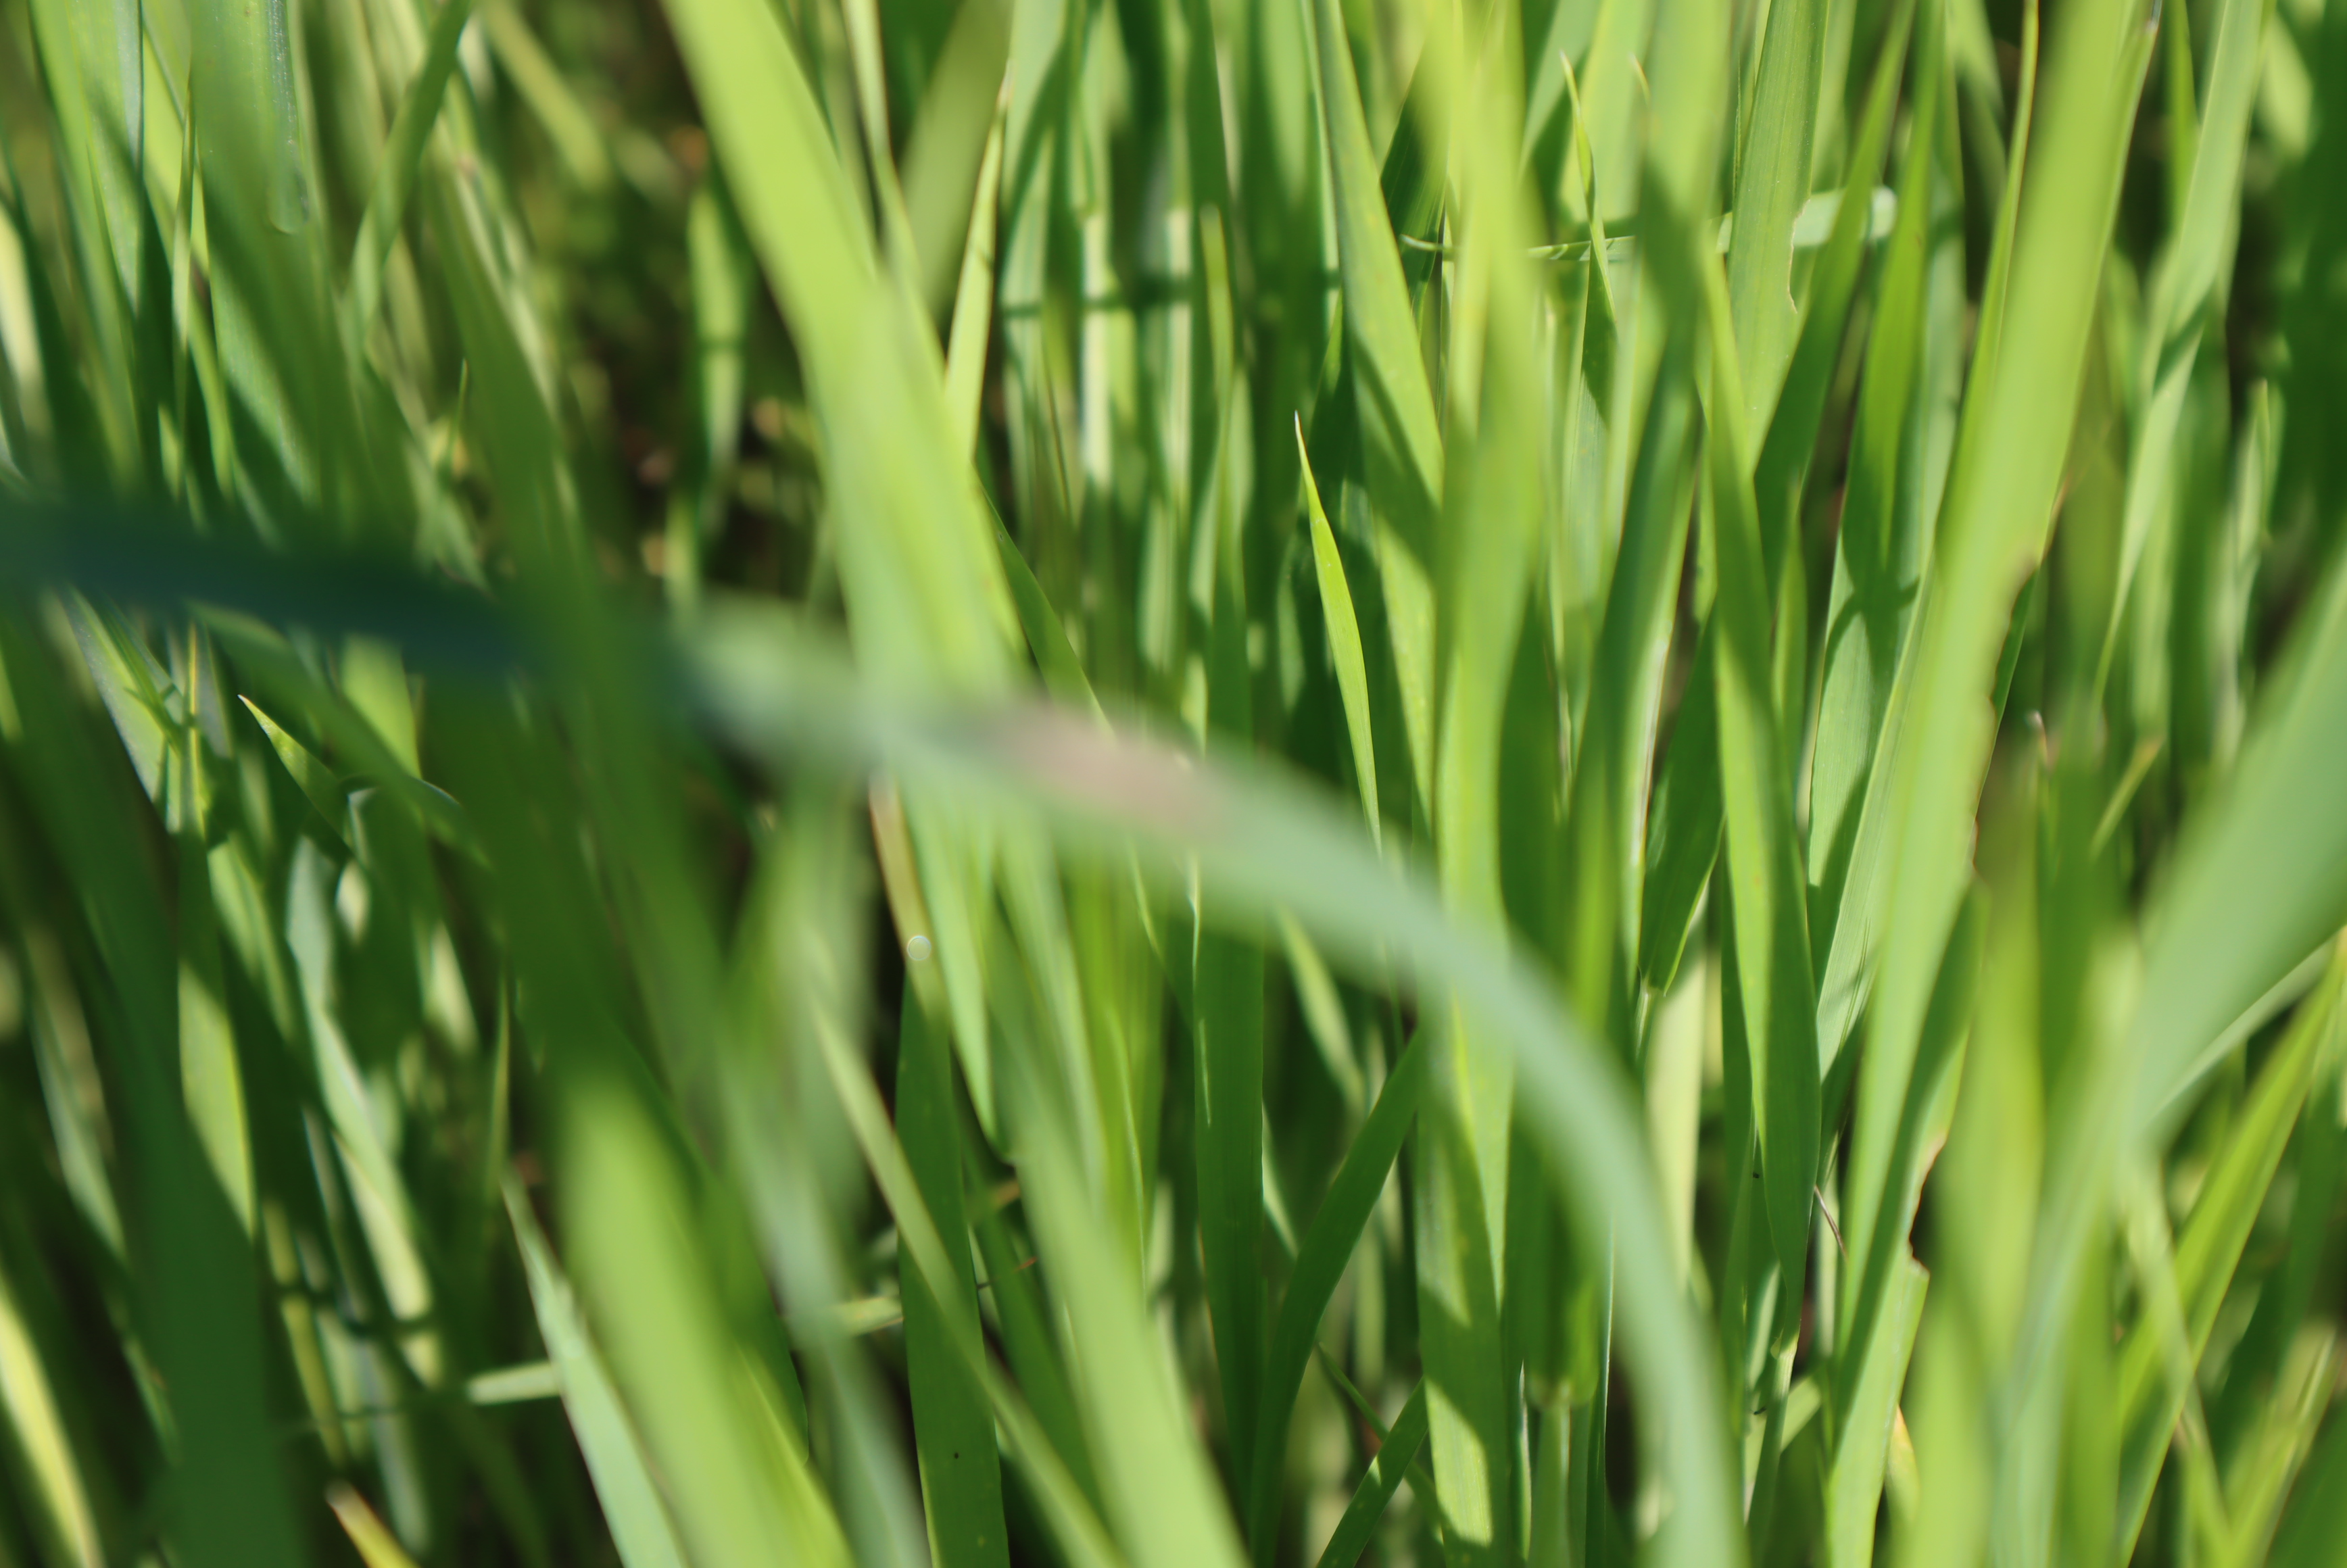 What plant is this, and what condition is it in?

emmer, phytophagous
